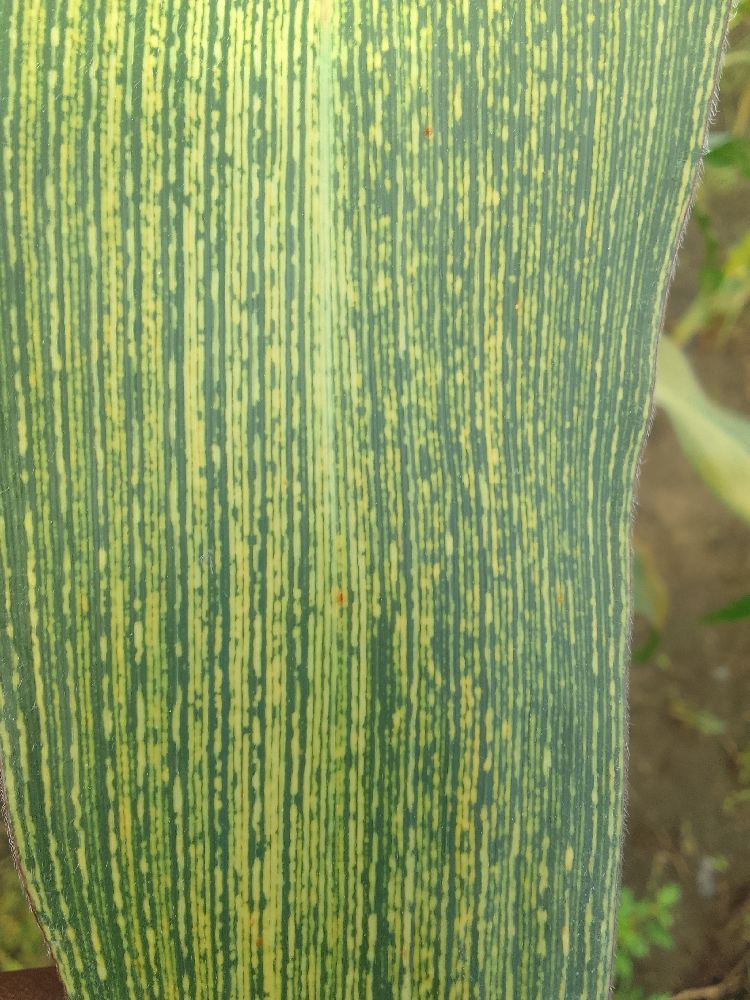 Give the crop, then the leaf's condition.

maize, maize streak virus
